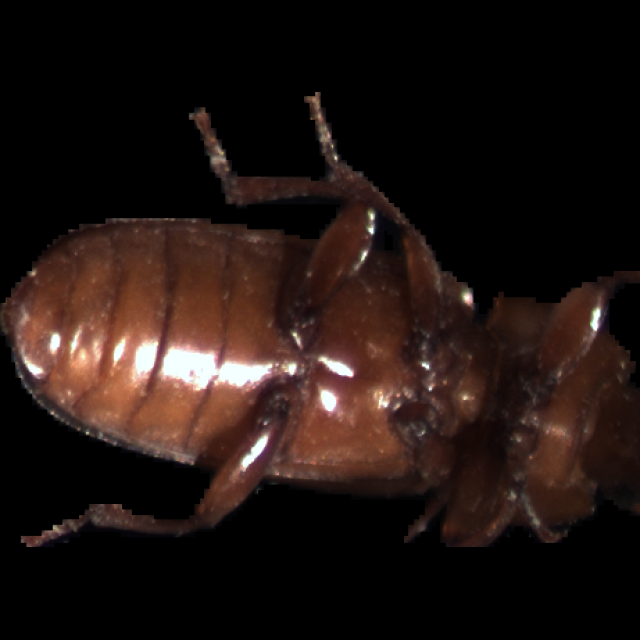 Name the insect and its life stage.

mealworm beetle
